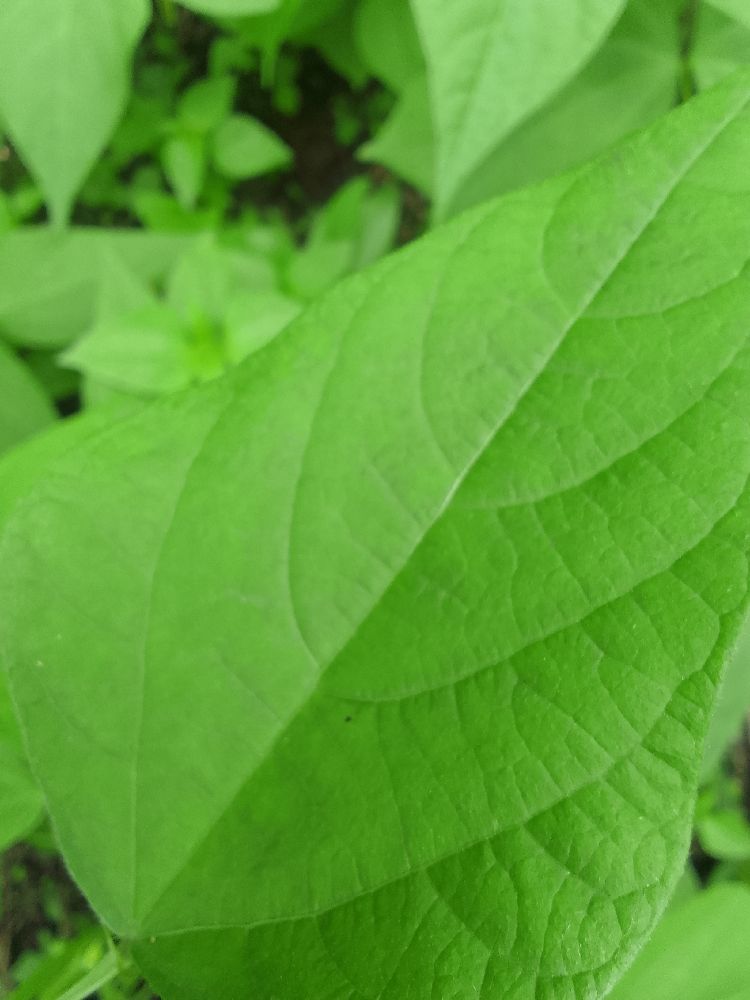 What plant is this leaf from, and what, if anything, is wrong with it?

common bean, healthy
